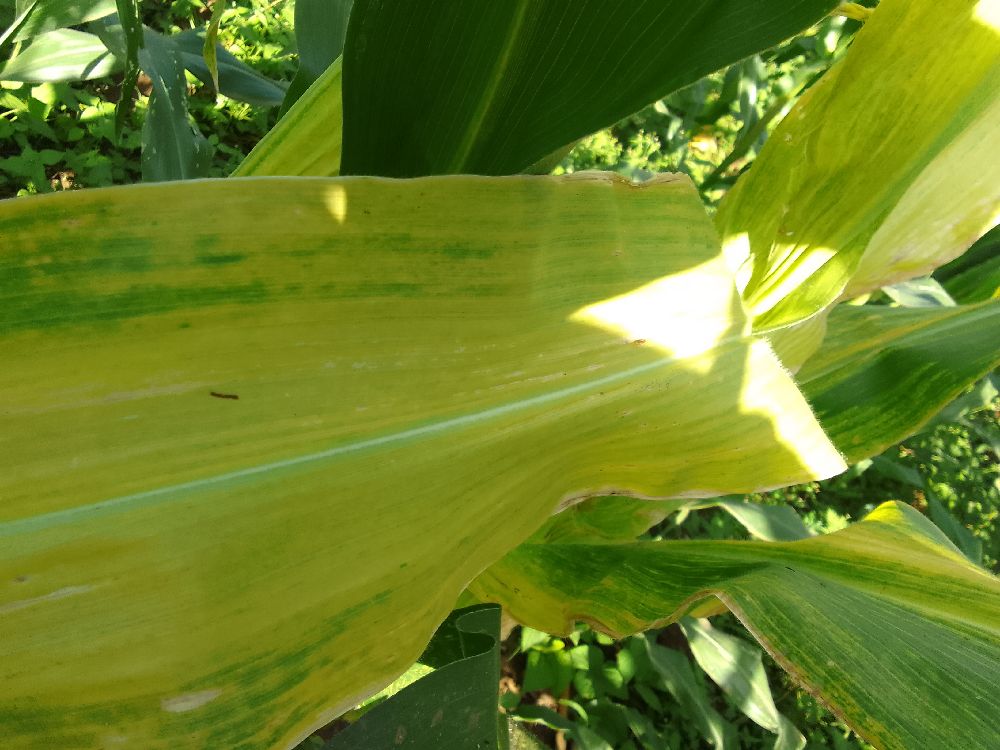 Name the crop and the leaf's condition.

maize, maize lethal necrosis
